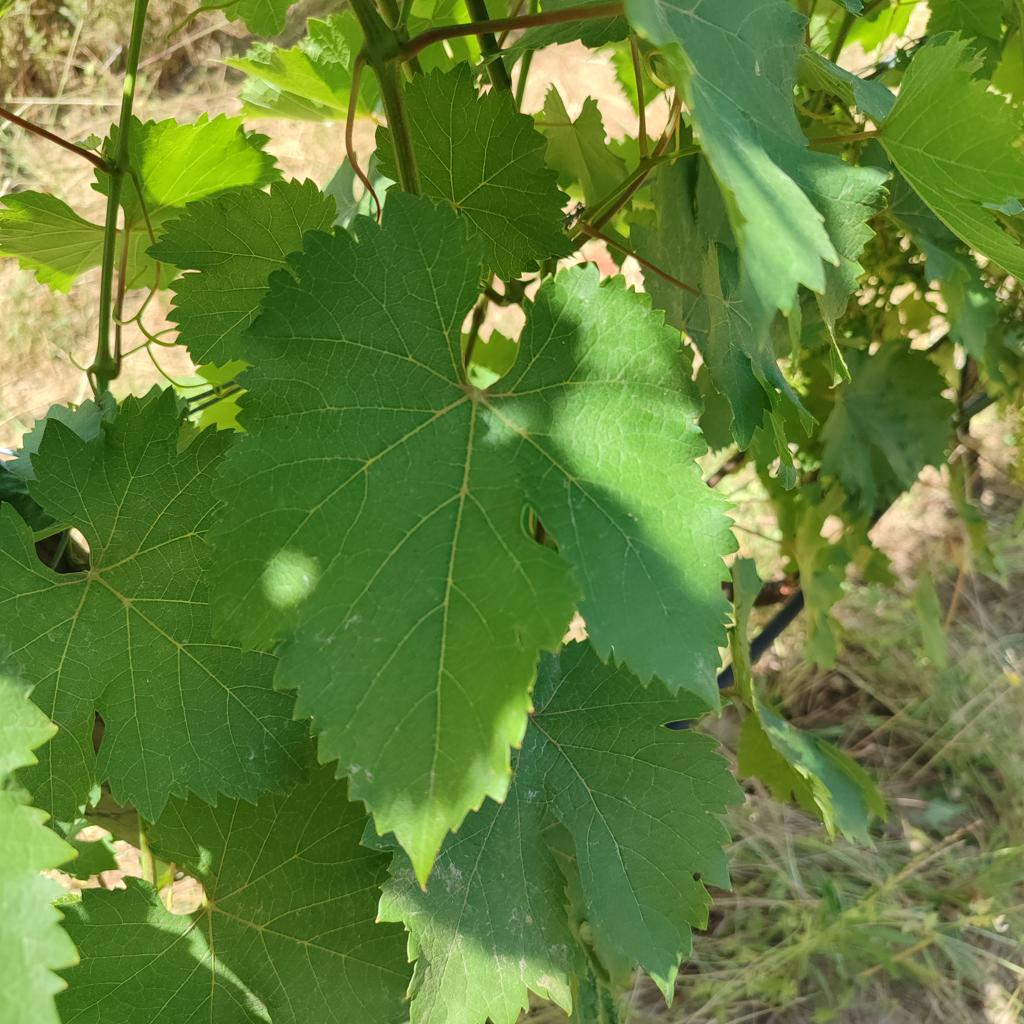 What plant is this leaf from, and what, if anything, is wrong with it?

grapevine, healthy
